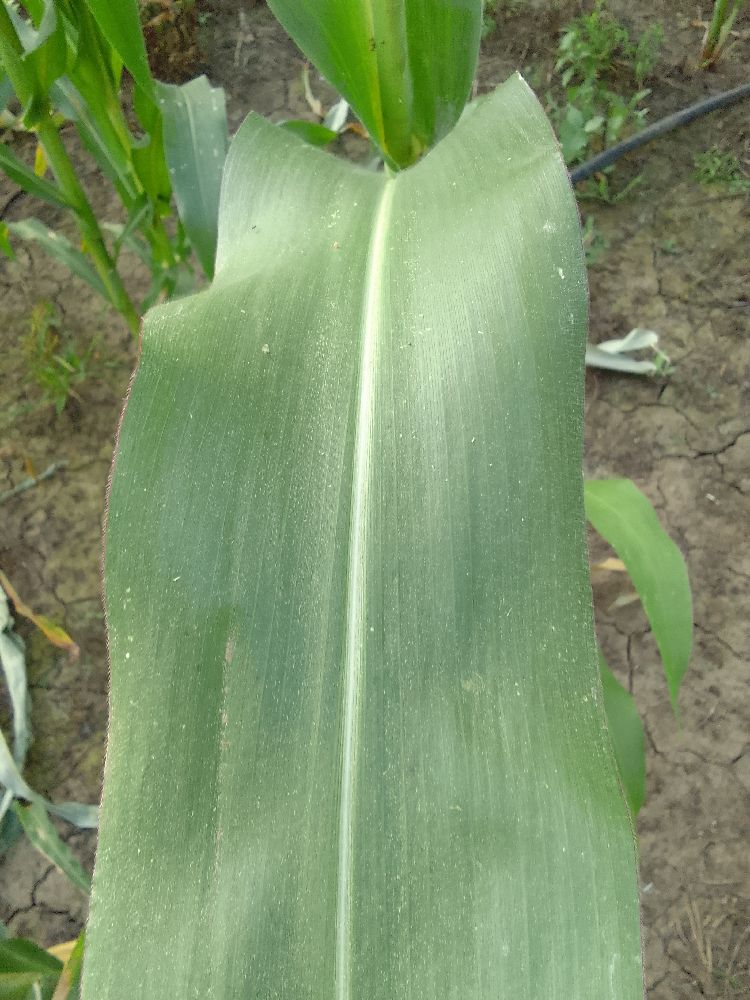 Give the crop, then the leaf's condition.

maize, healthy
